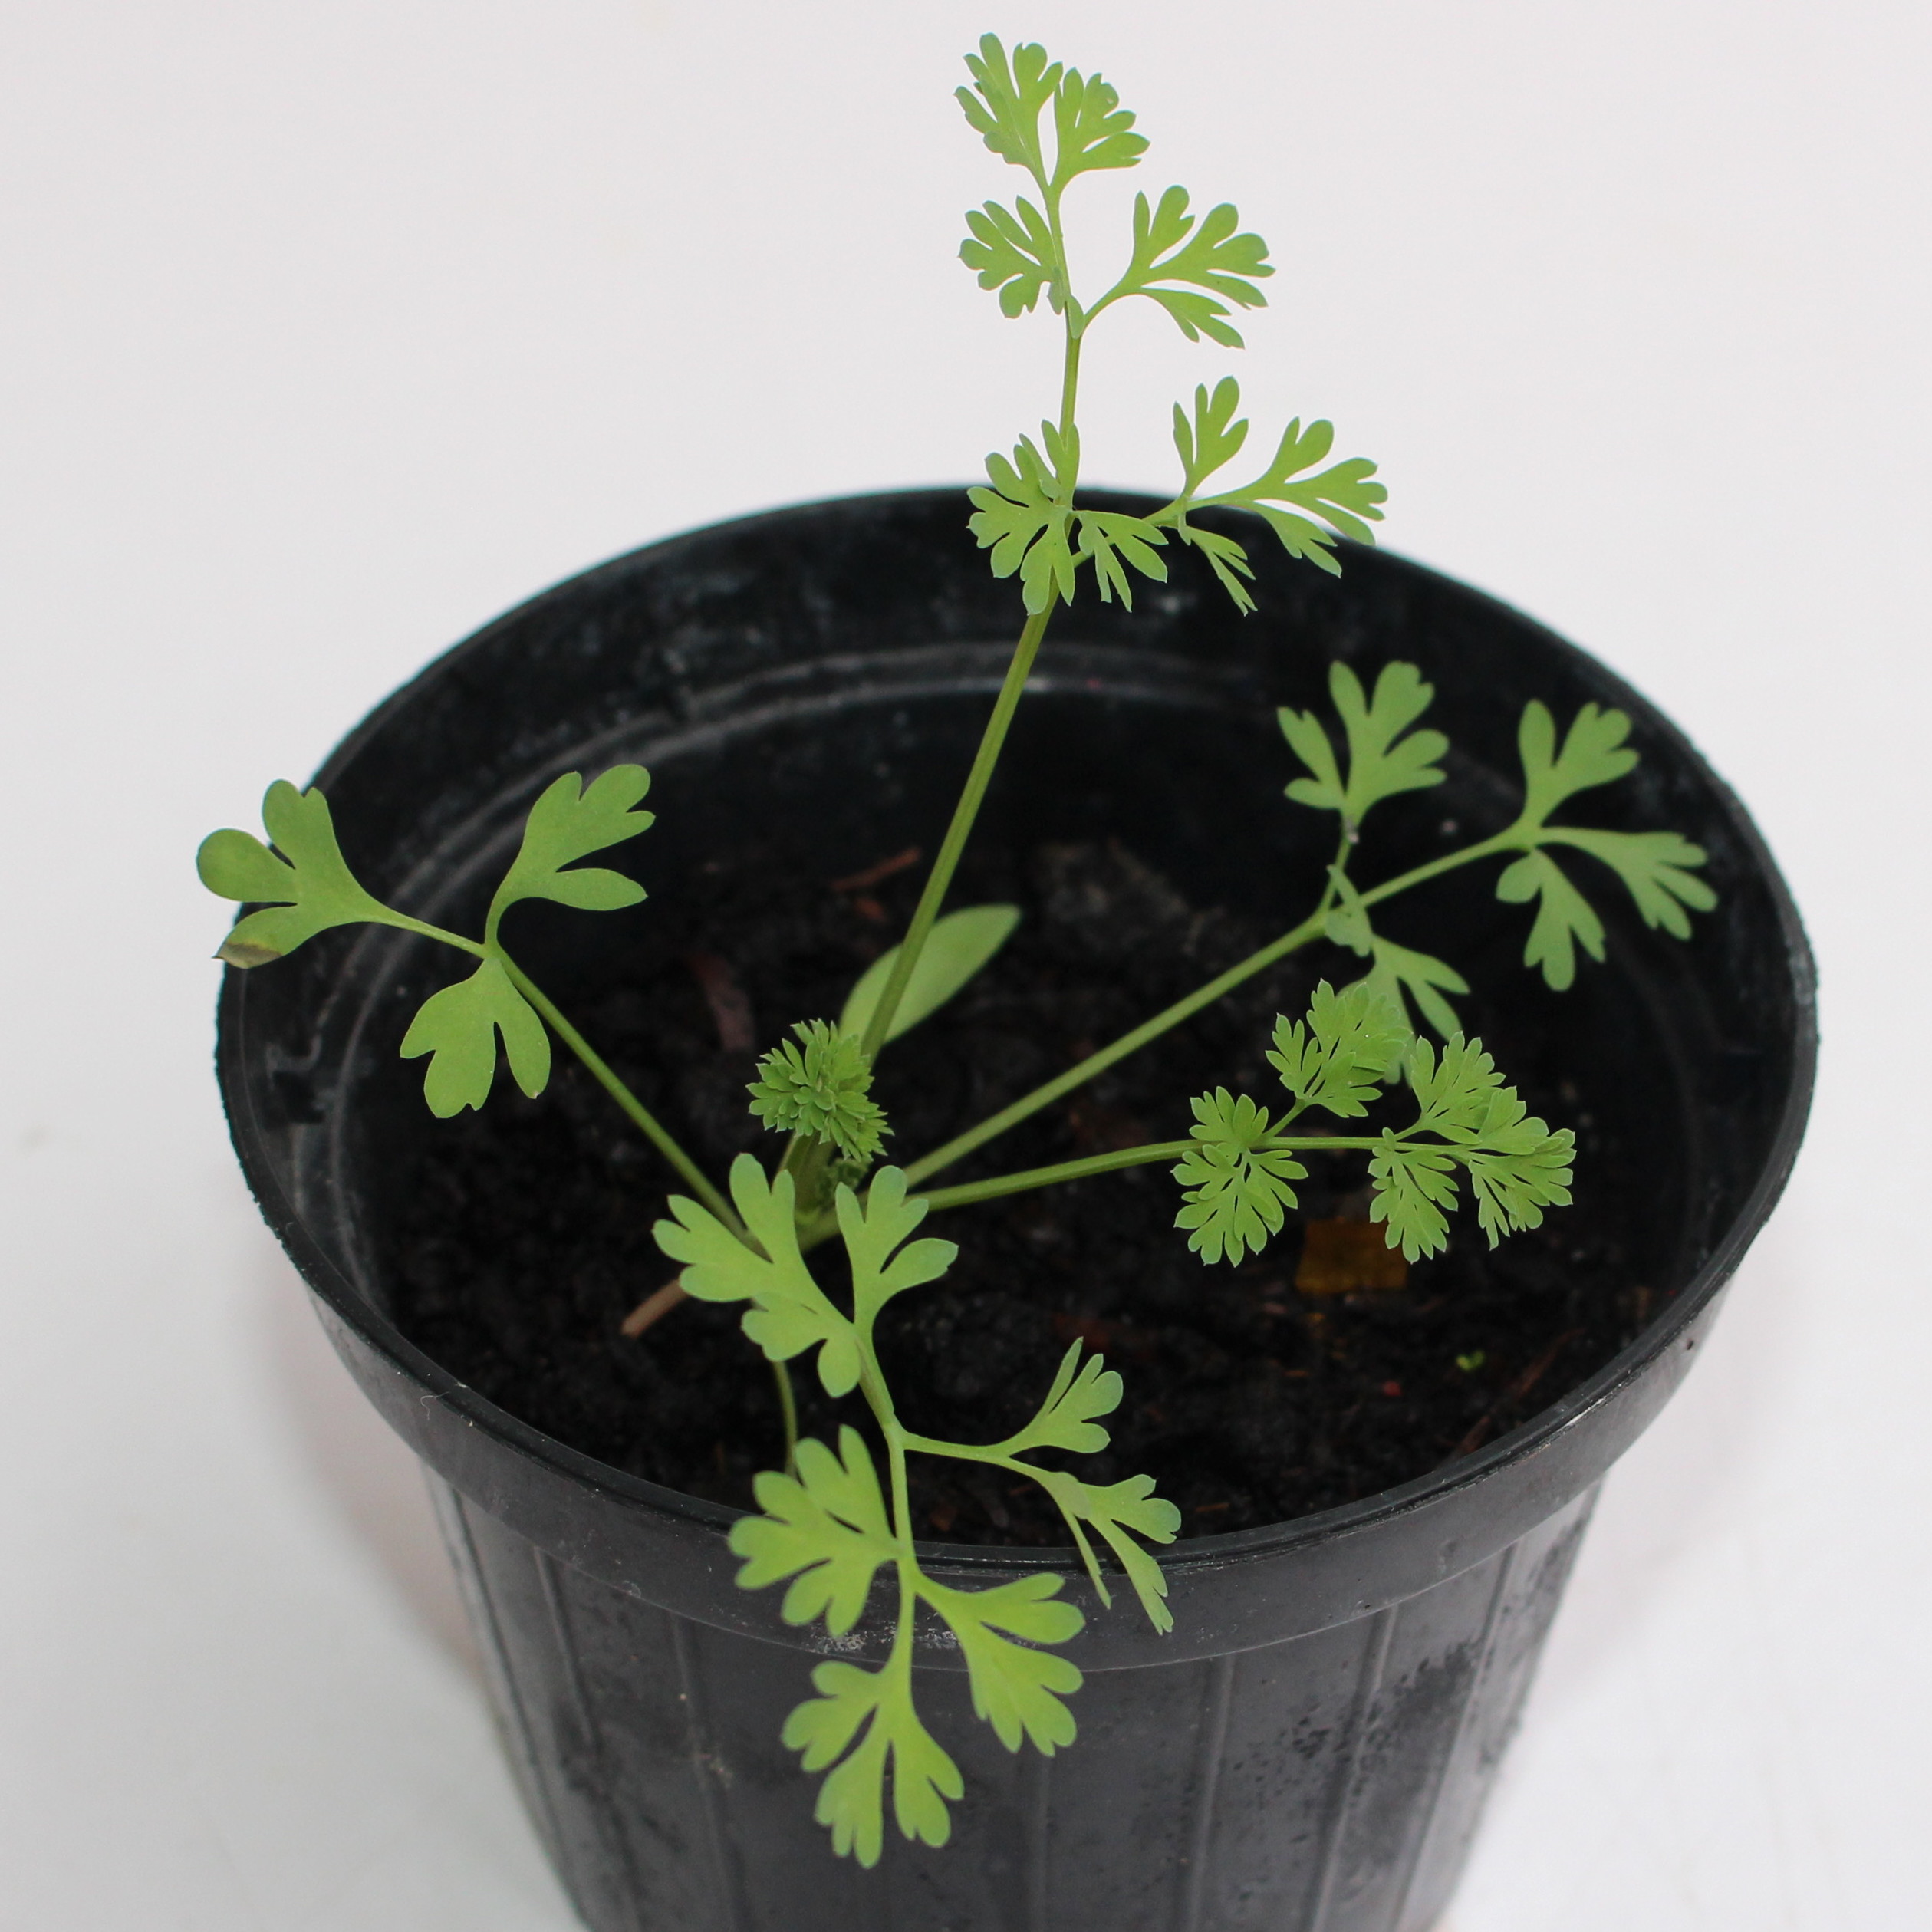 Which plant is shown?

Fumaria officinalis
